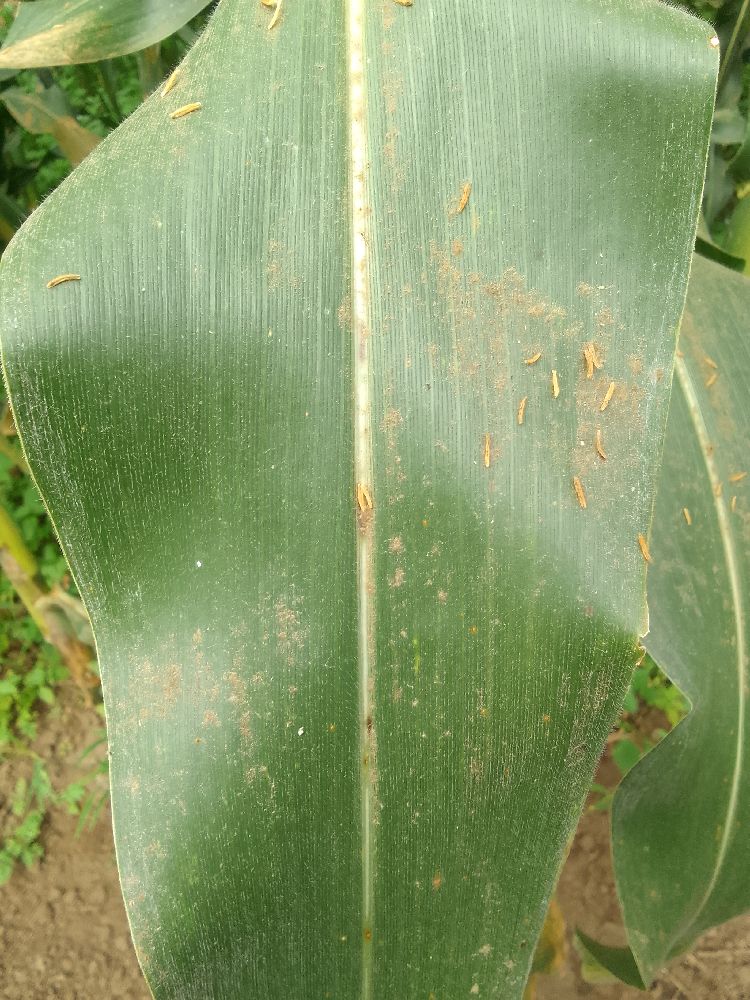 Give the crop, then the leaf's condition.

maize, healthy
